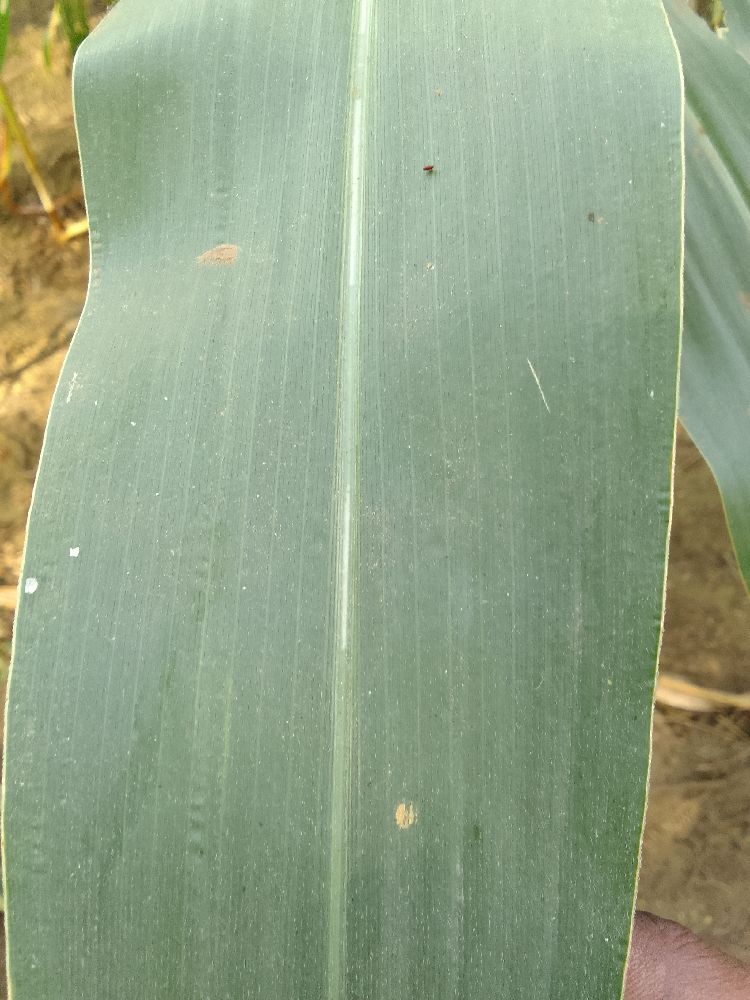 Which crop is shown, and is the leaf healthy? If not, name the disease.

maize, healthy
